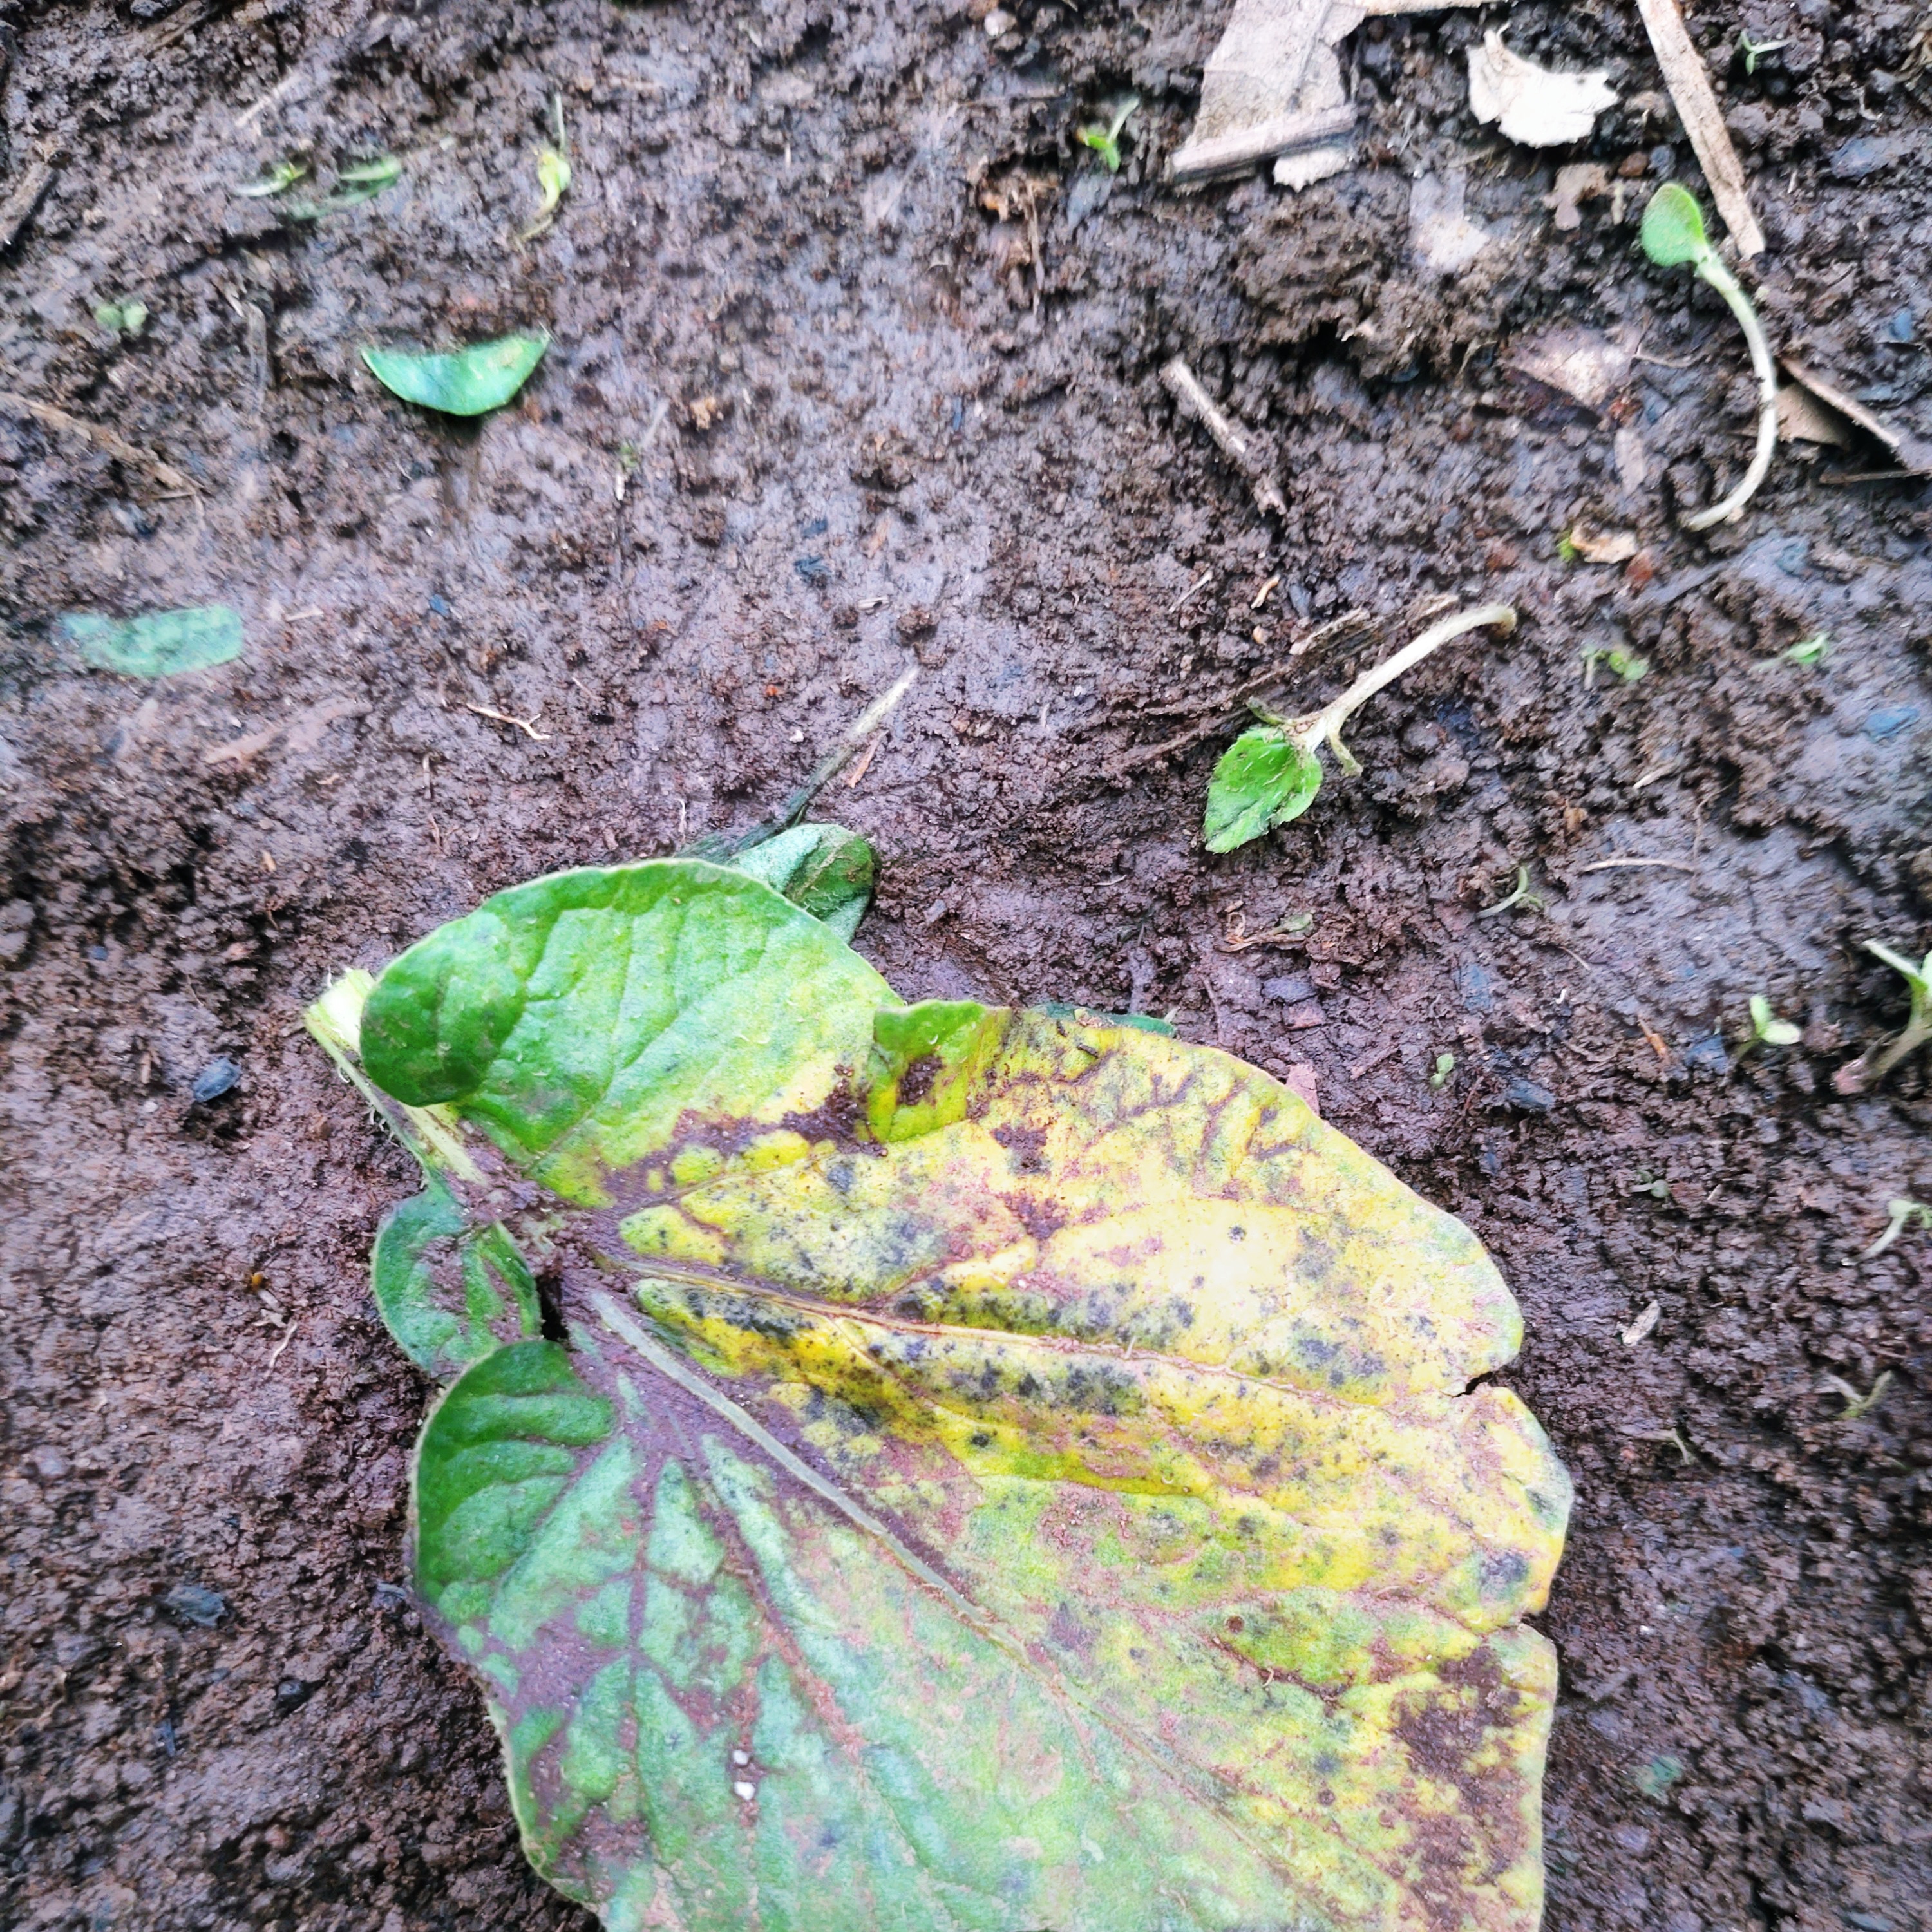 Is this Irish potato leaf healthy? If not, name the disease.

late blight
